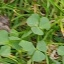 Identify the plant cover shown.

unstructured weed
